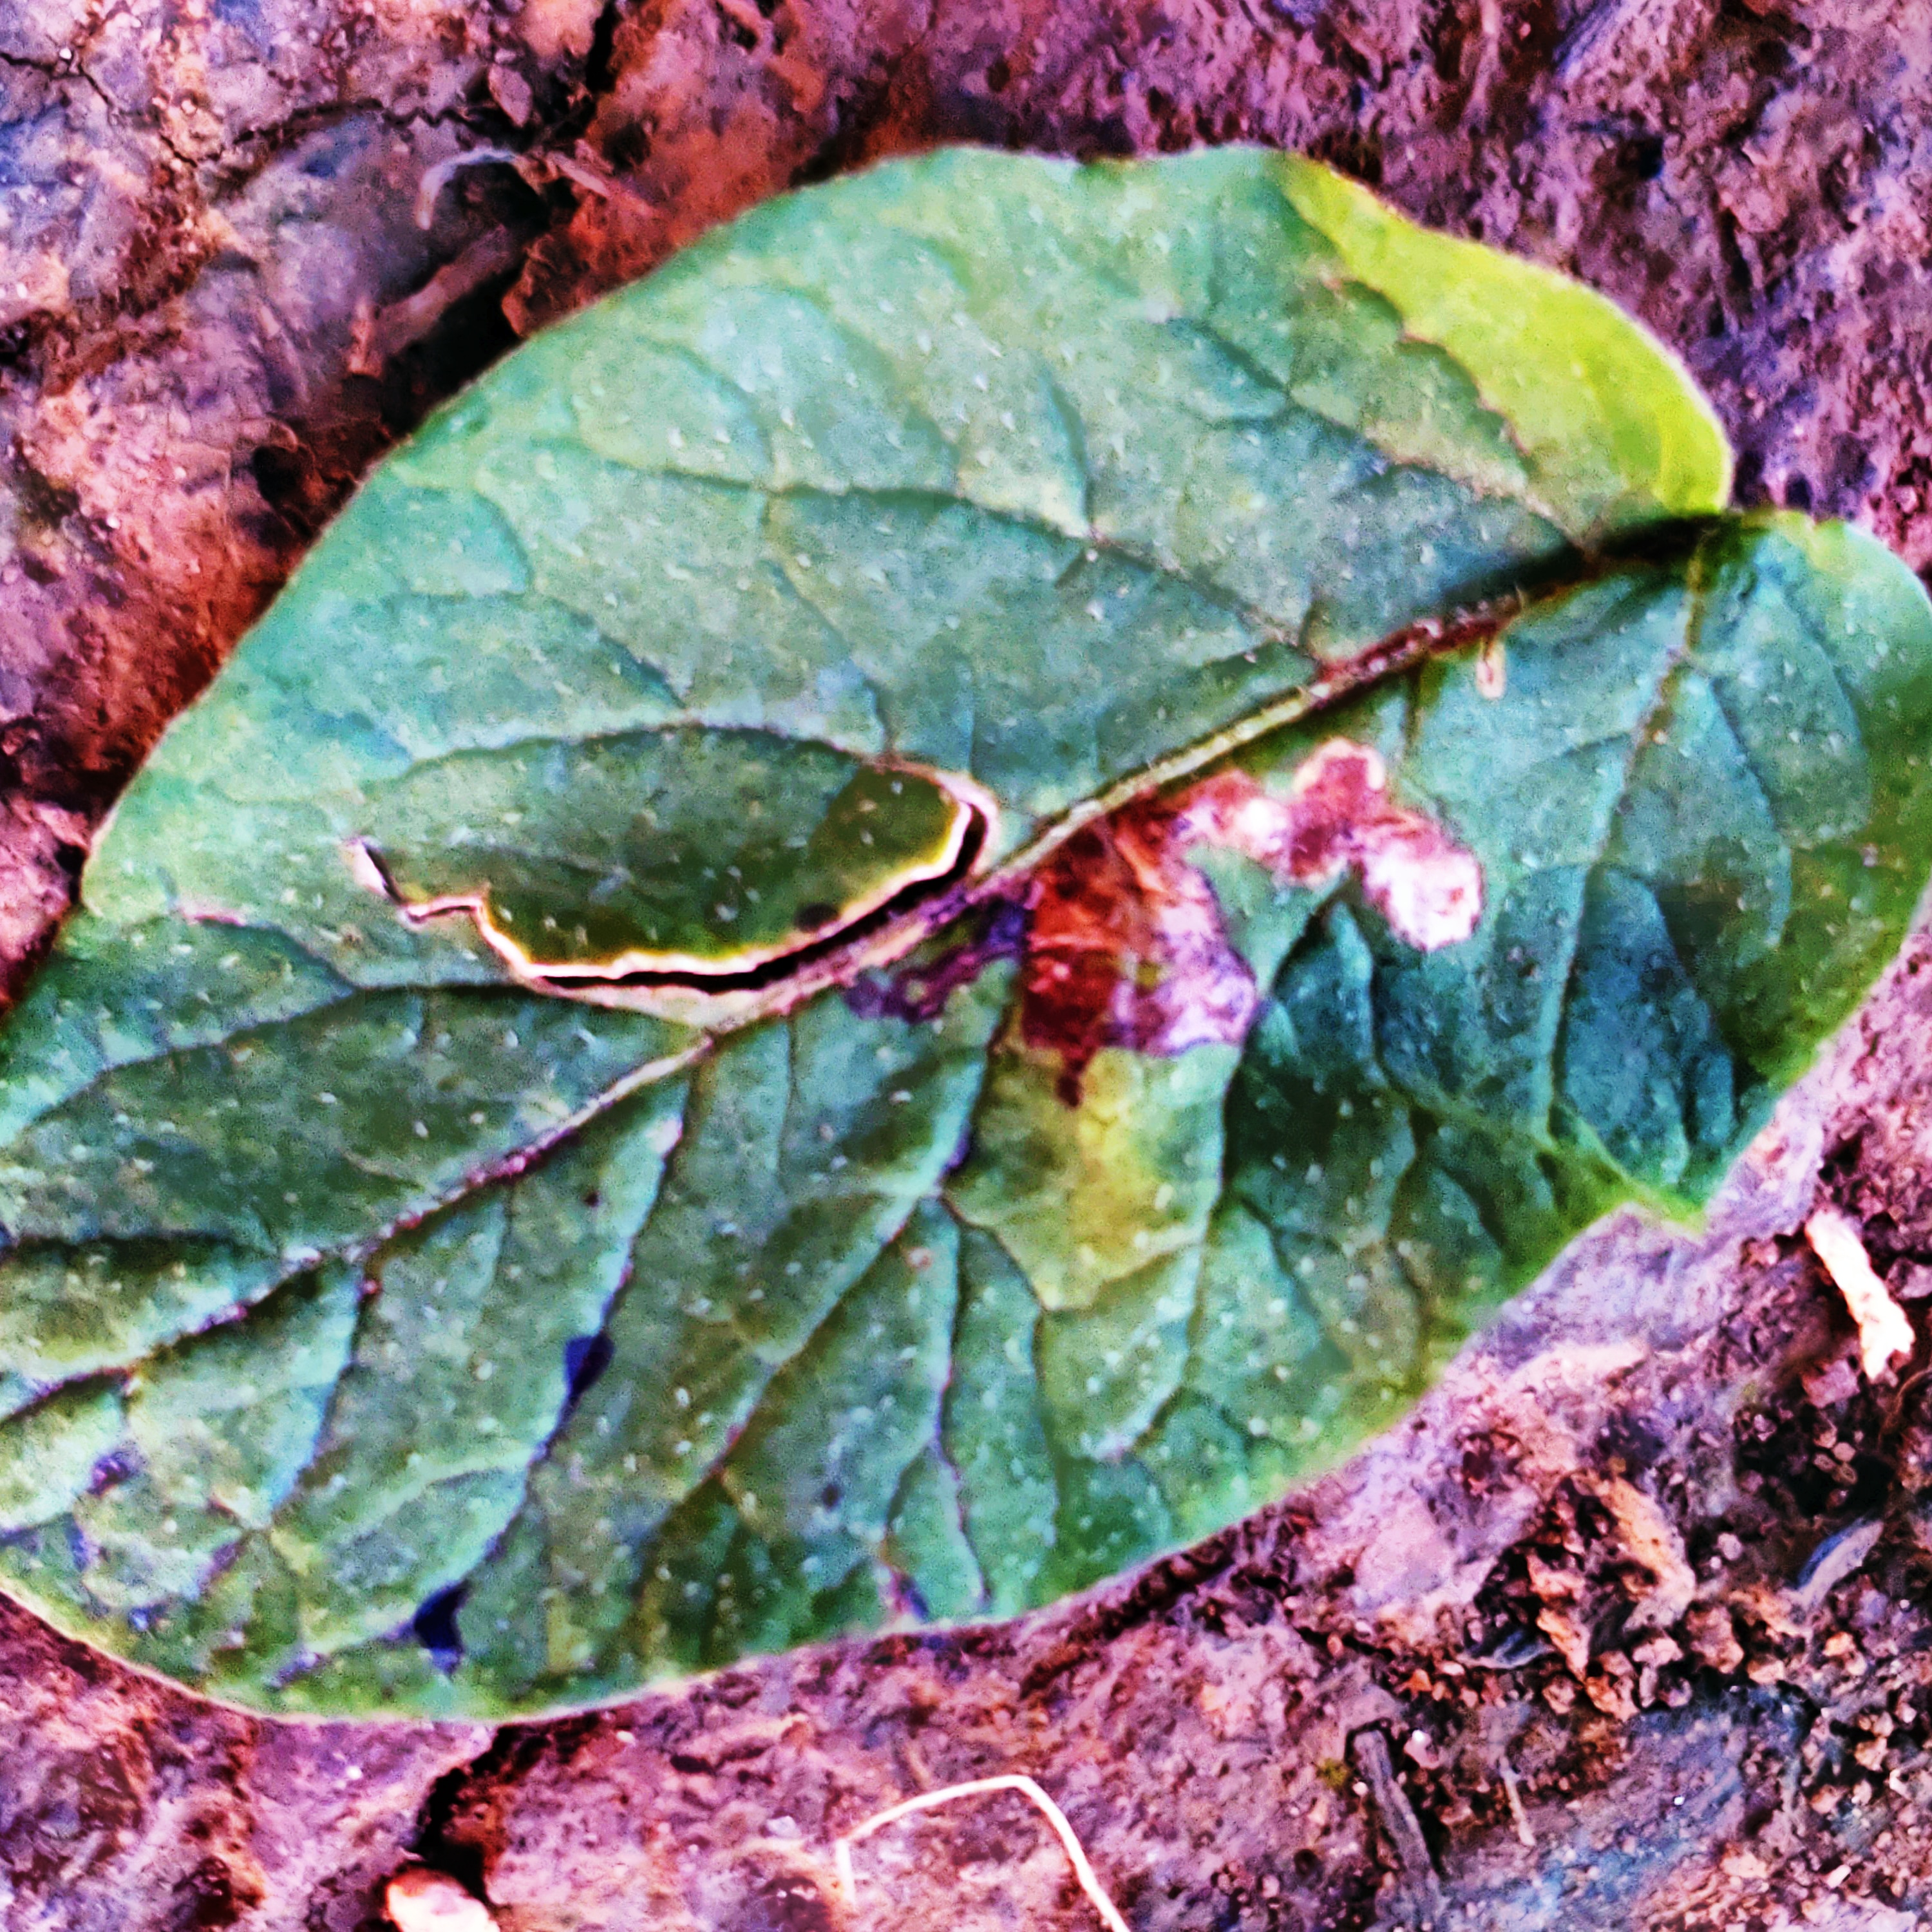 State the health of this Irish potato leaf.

late blight
